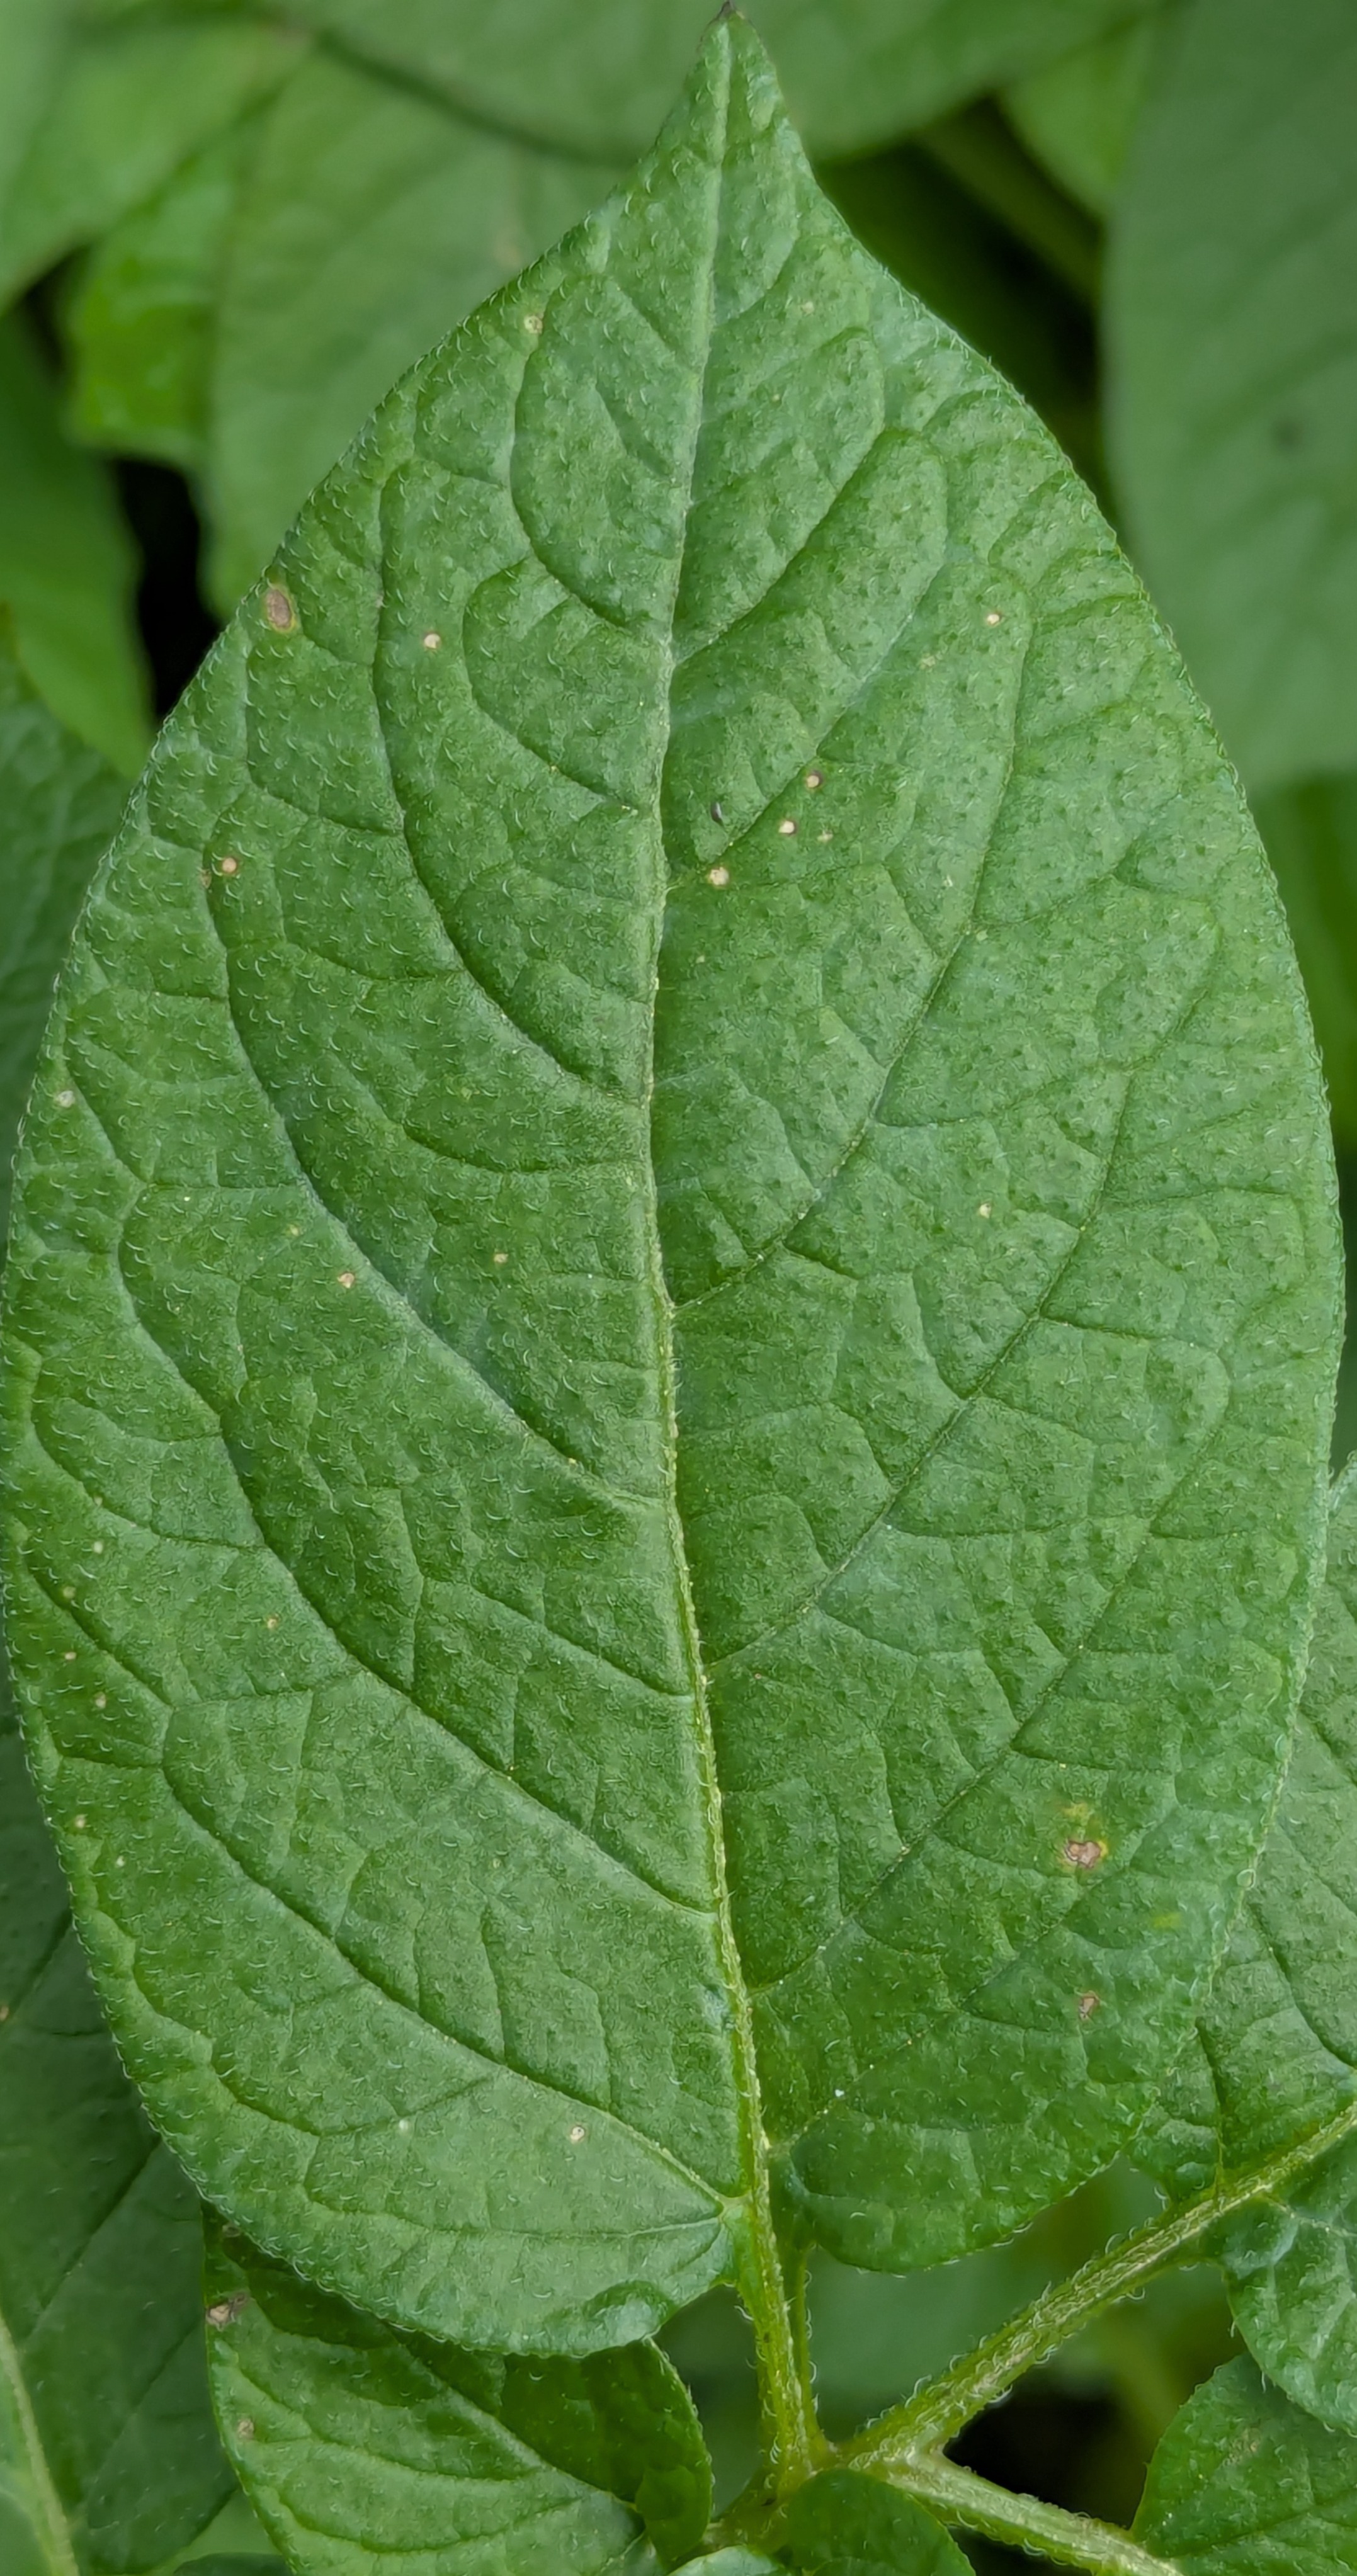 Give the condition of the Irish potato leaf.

healthy
